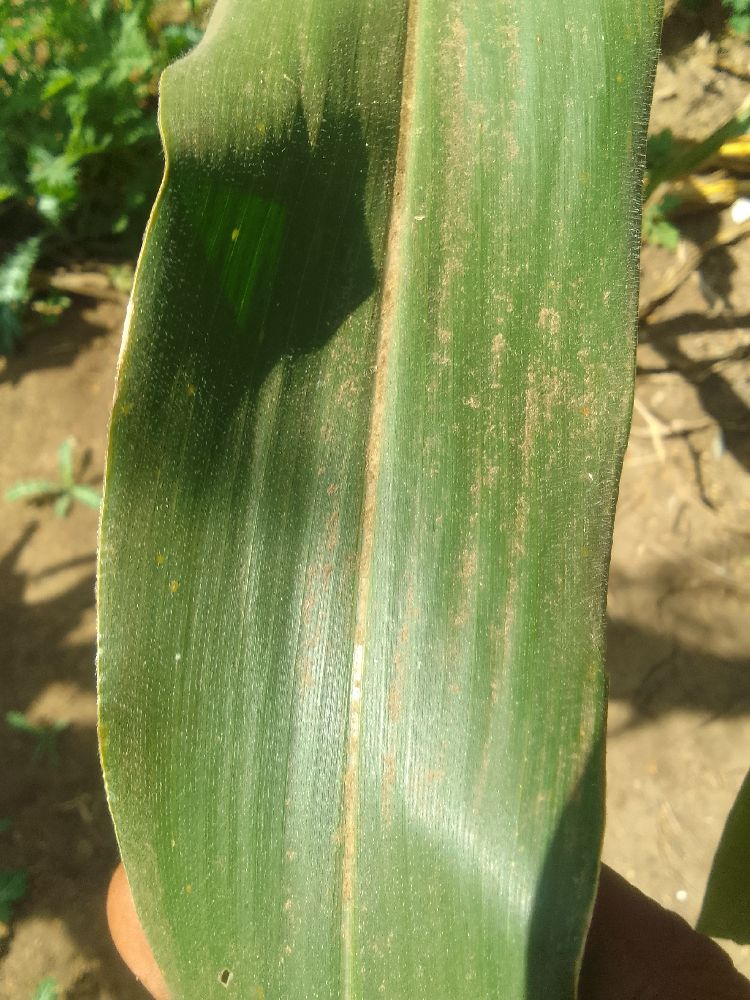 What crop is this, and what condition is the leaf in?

maize, healthy
